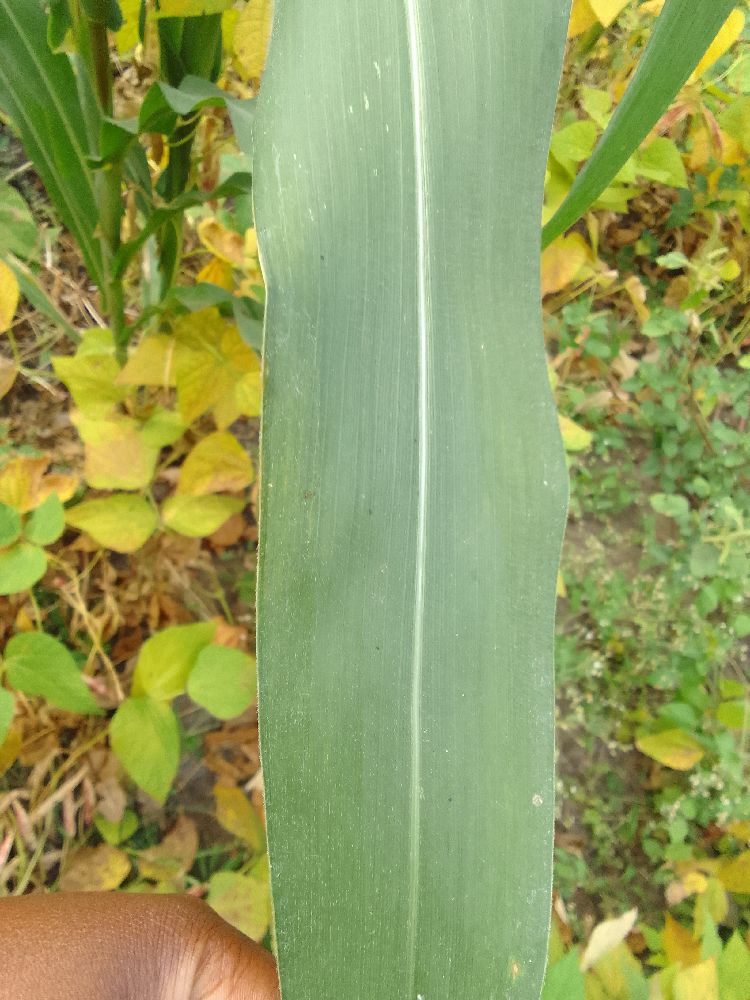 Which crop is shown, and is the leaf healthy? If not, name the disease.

maize, healthy
